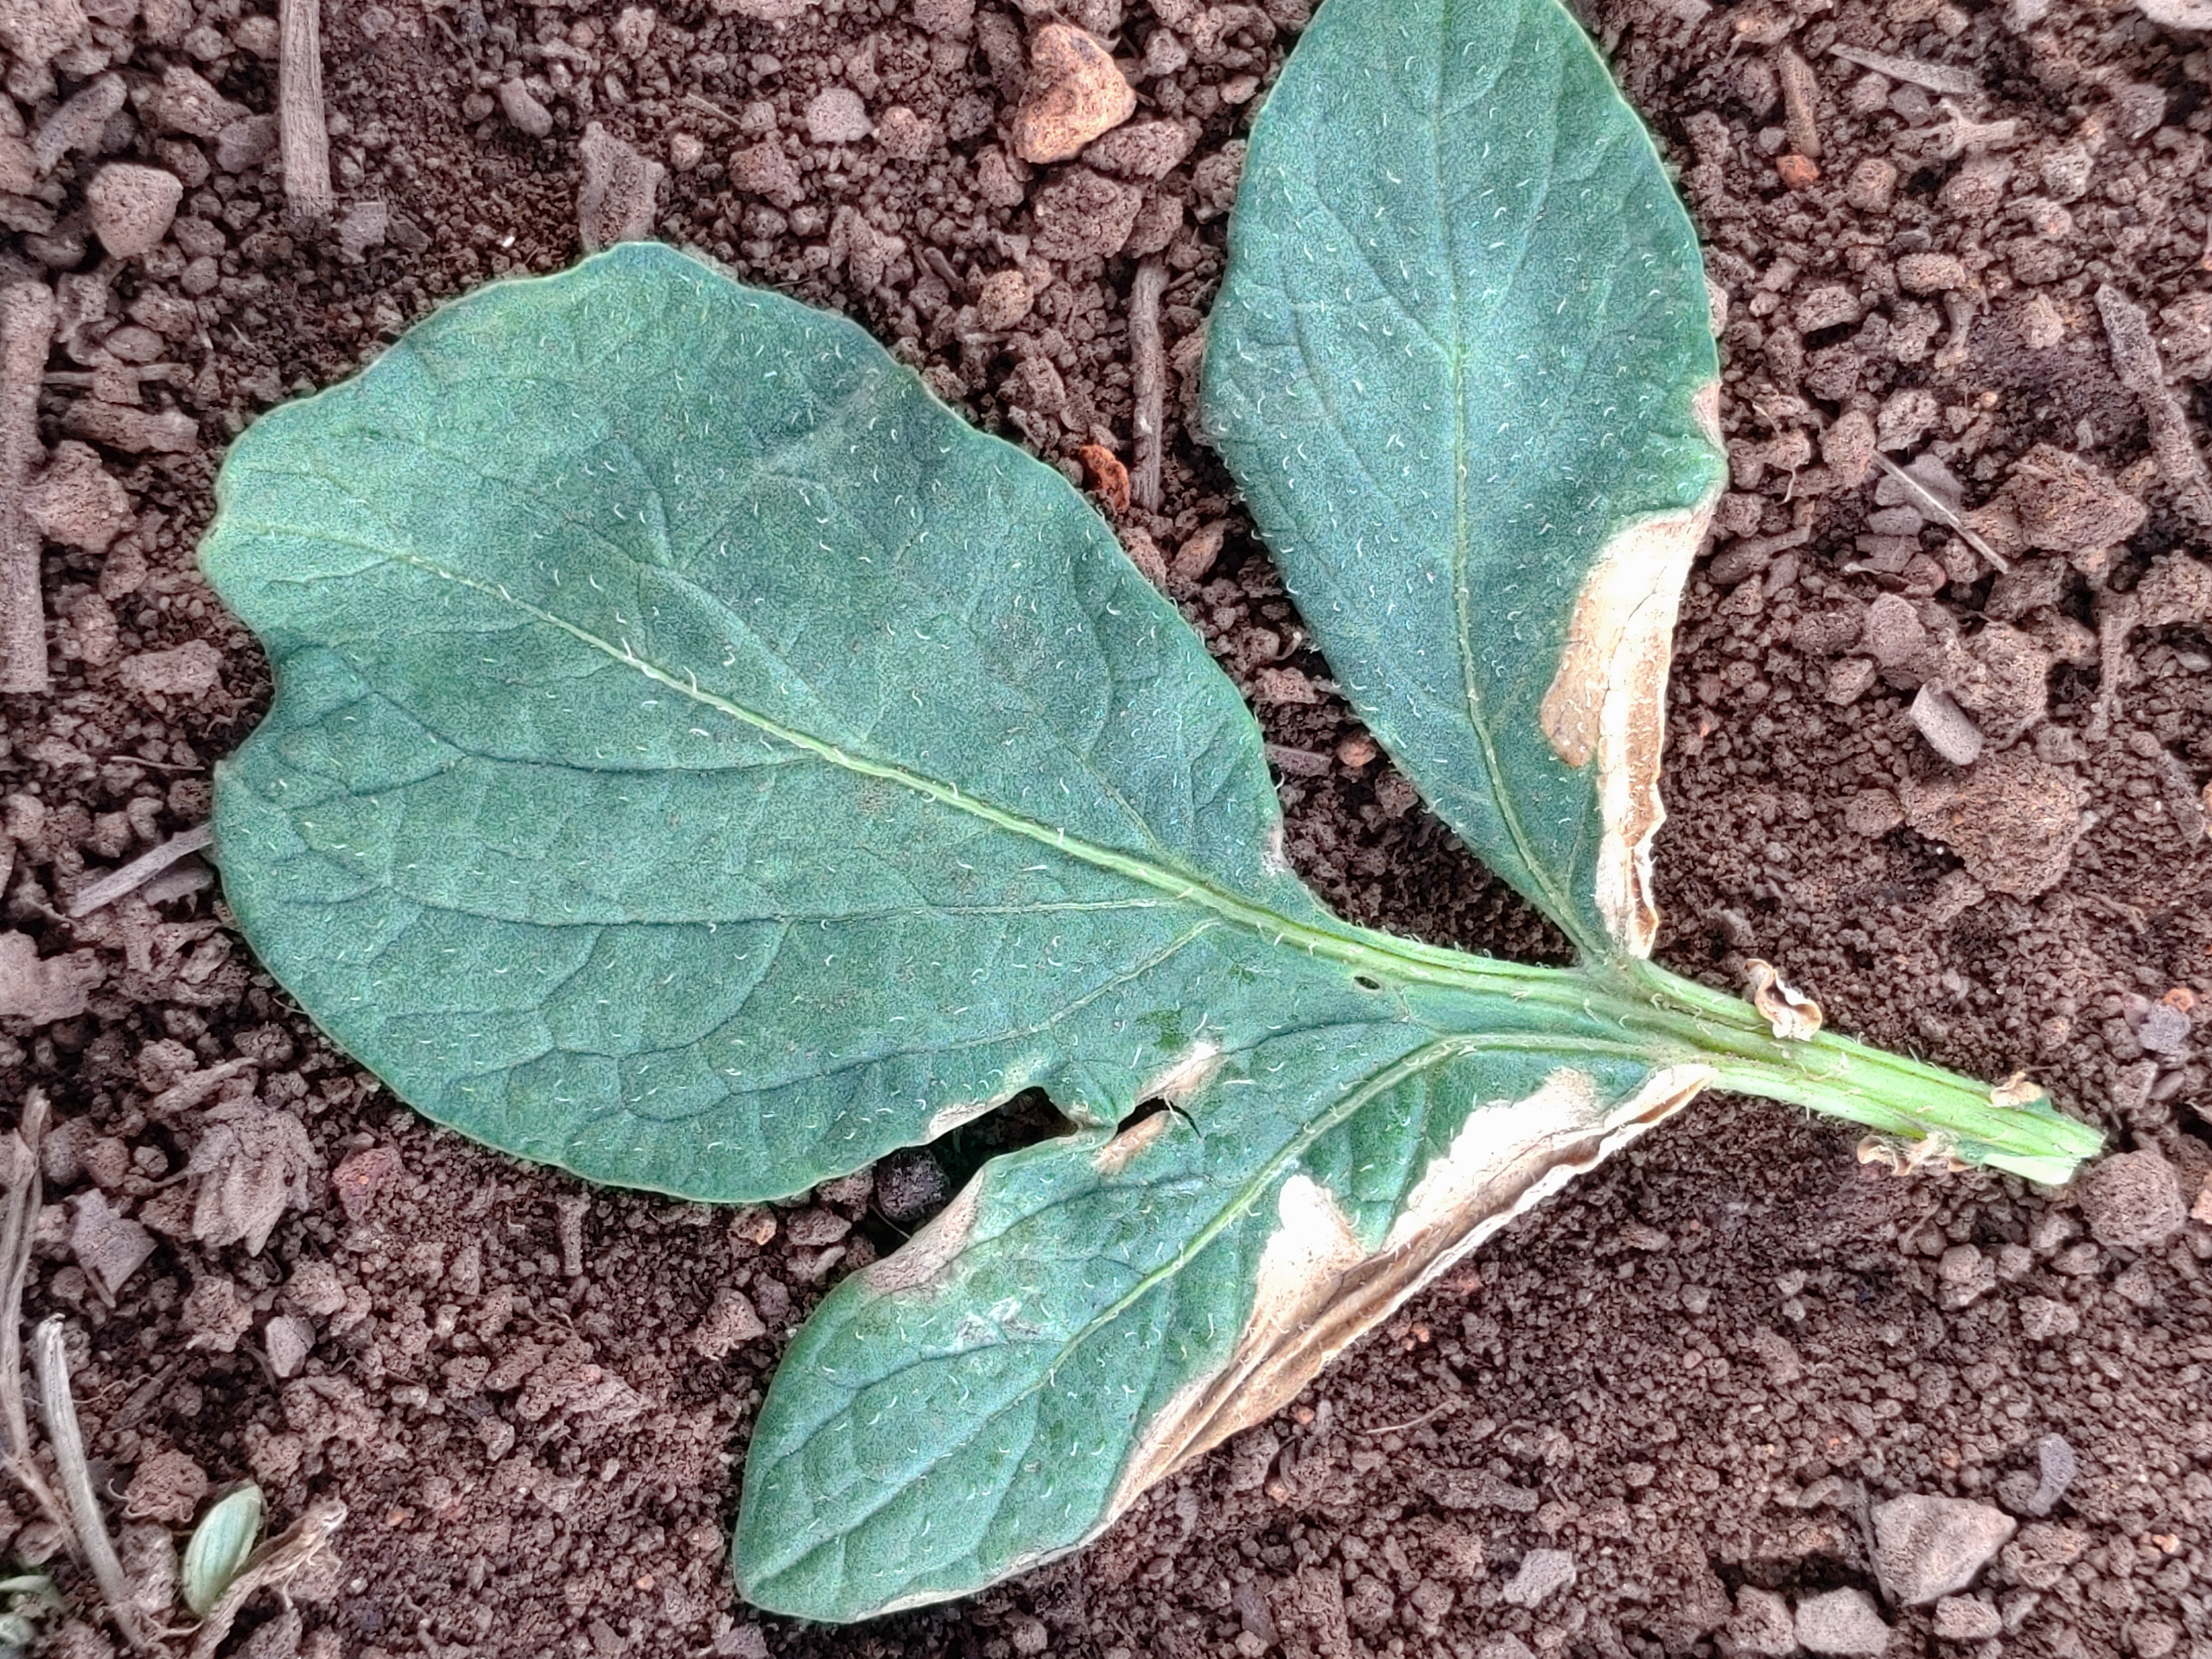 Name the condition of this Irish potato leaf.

early blight
